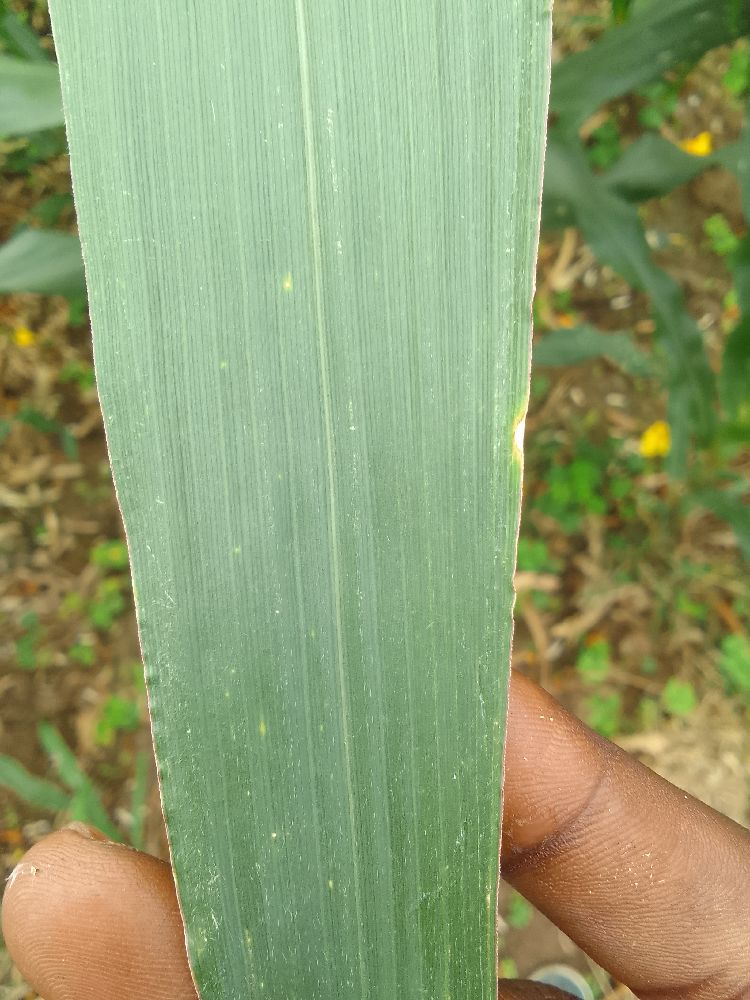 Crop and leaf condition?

maize, healthy
